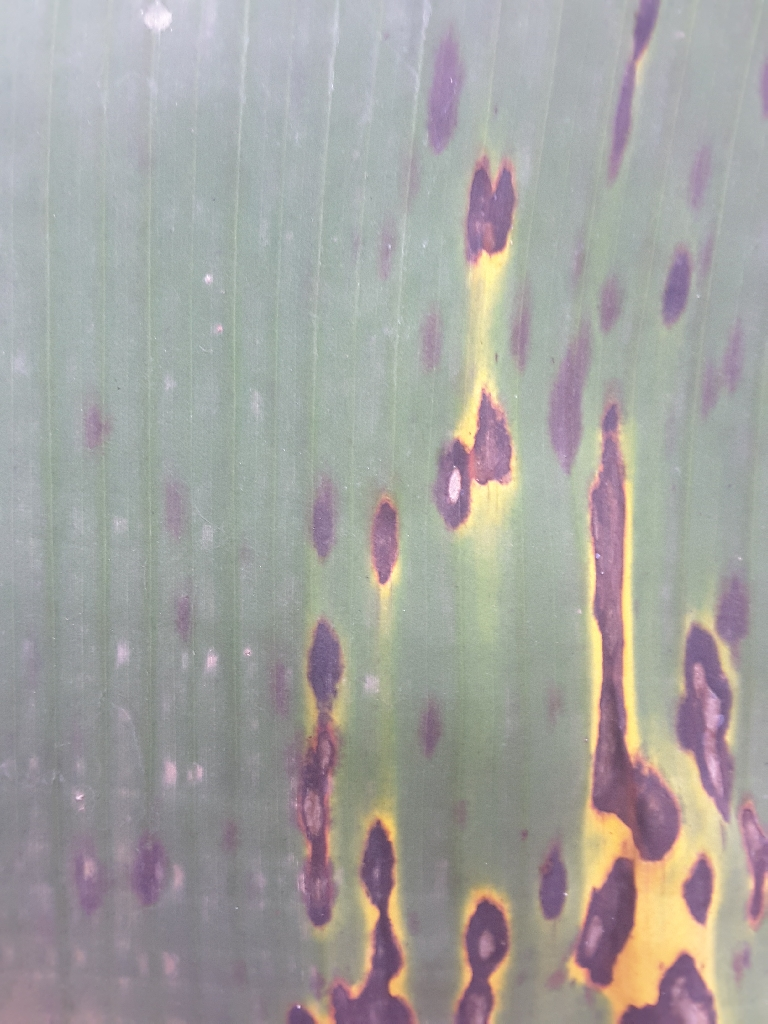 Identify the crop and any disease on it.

banana, black sigatoka
